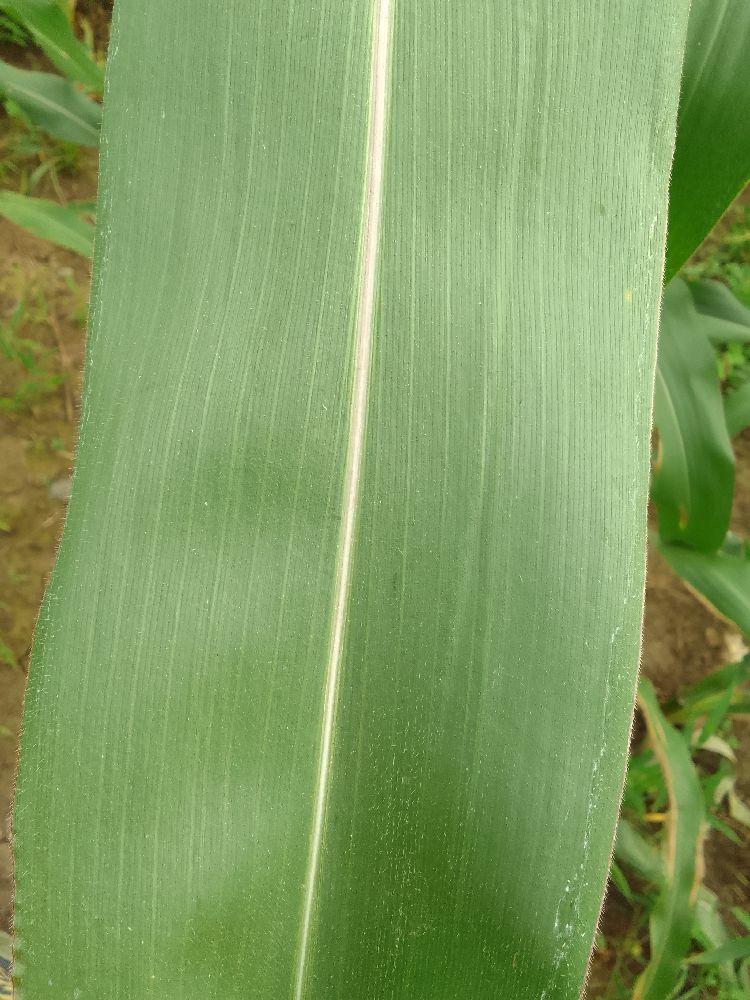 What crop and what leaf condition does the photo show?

maize, healthy
